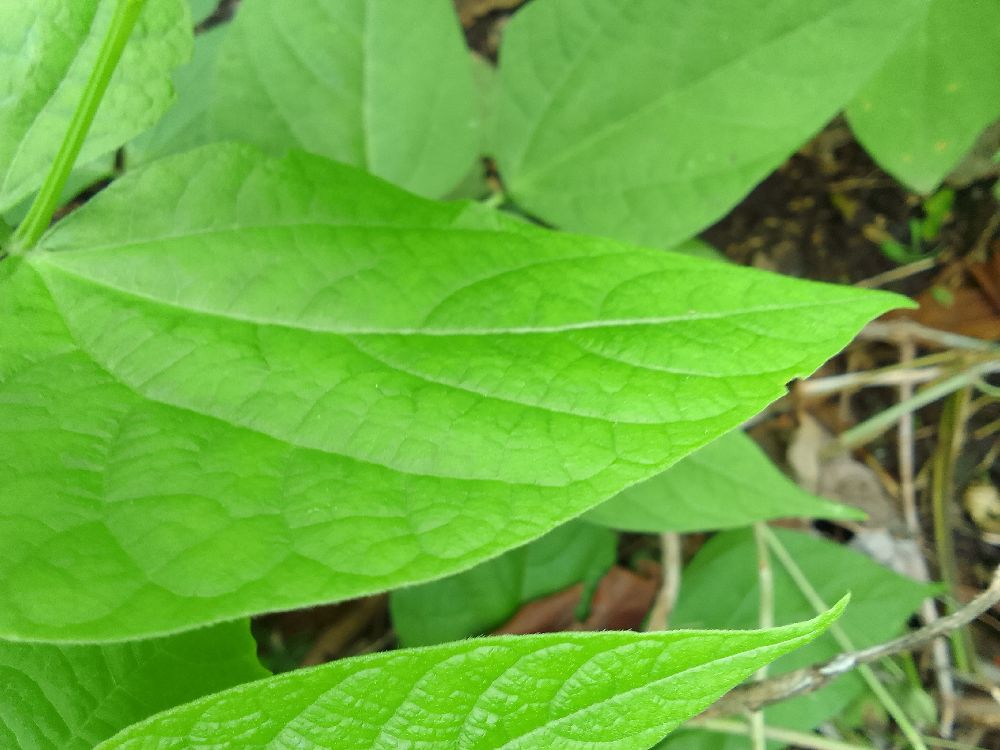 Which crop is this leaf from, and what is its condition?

common bean, healthy
